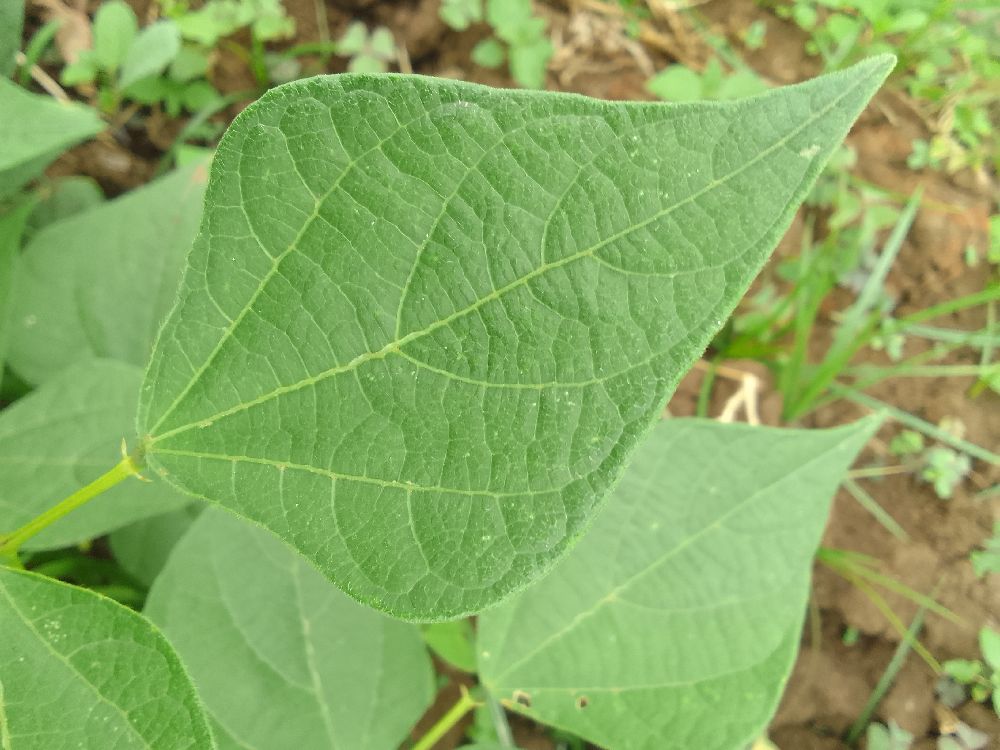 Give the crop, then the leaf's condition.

common bean, healthy
